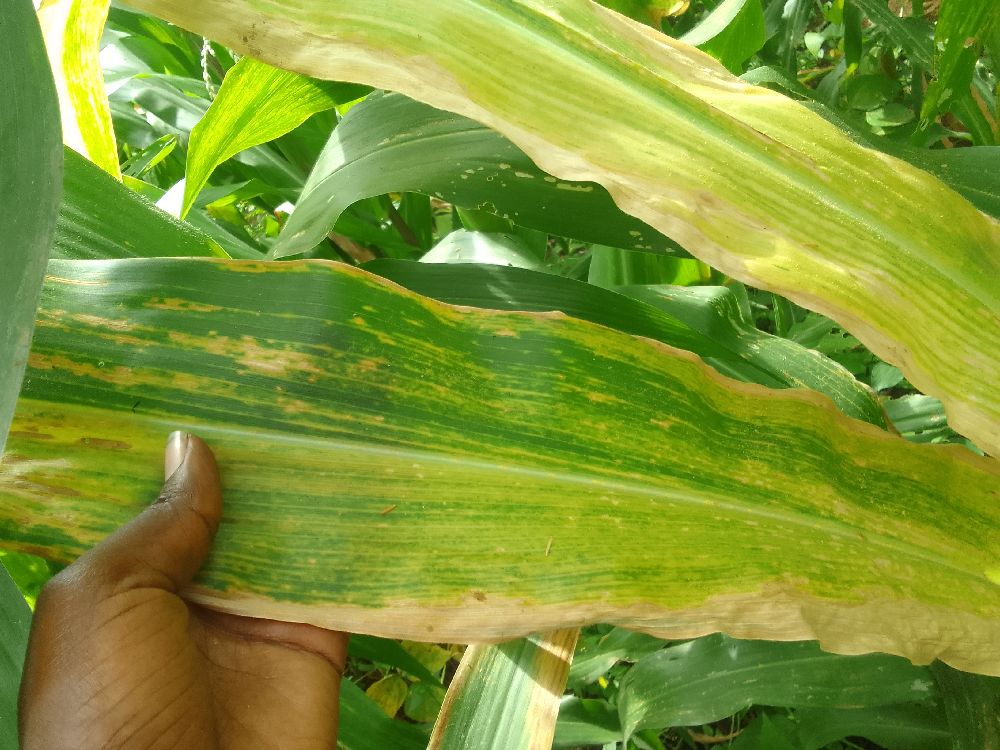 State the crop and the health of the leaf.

maize, maize lethal necrosis
